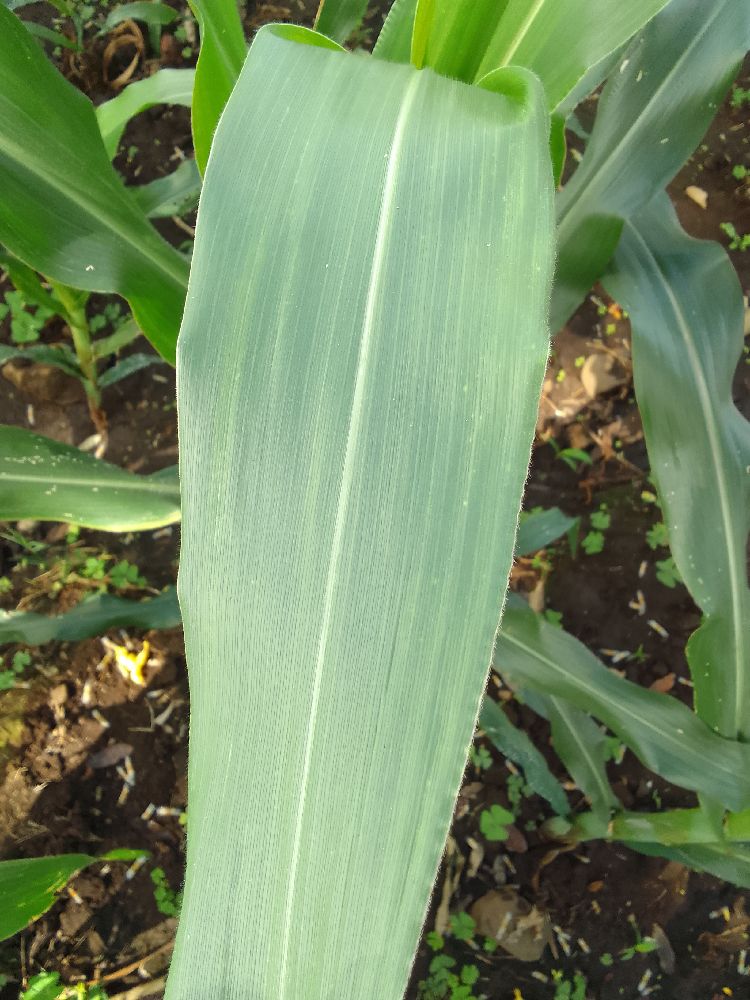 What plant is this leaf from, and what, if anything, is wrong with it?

maize, healthy
